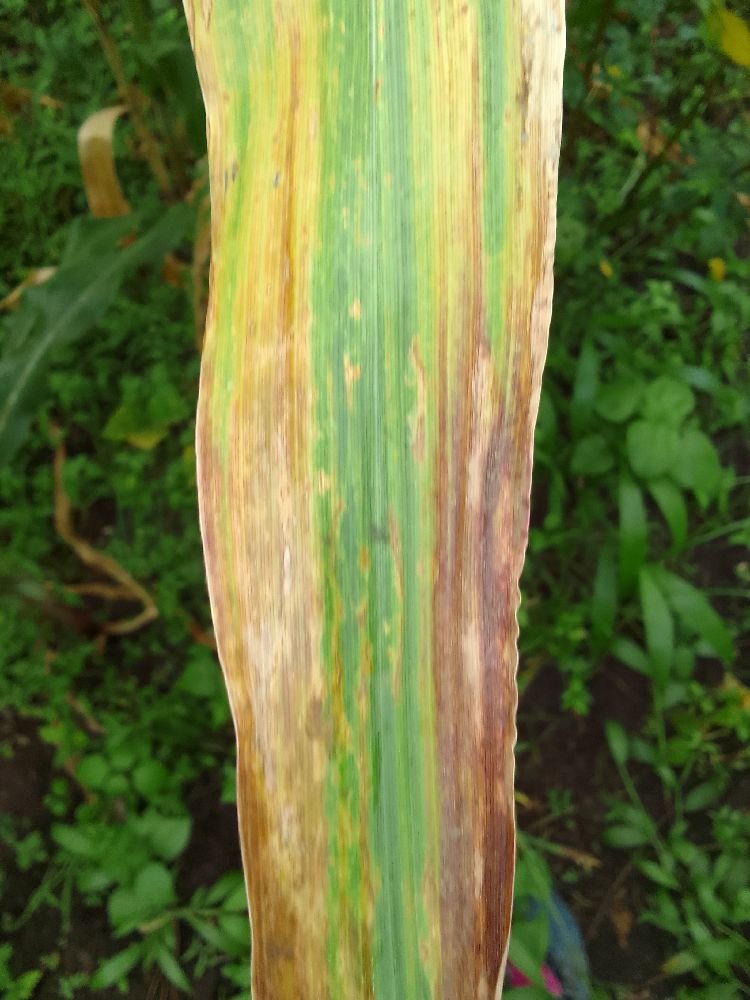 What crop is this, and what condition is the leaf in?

maize, maize lethal necrosis
